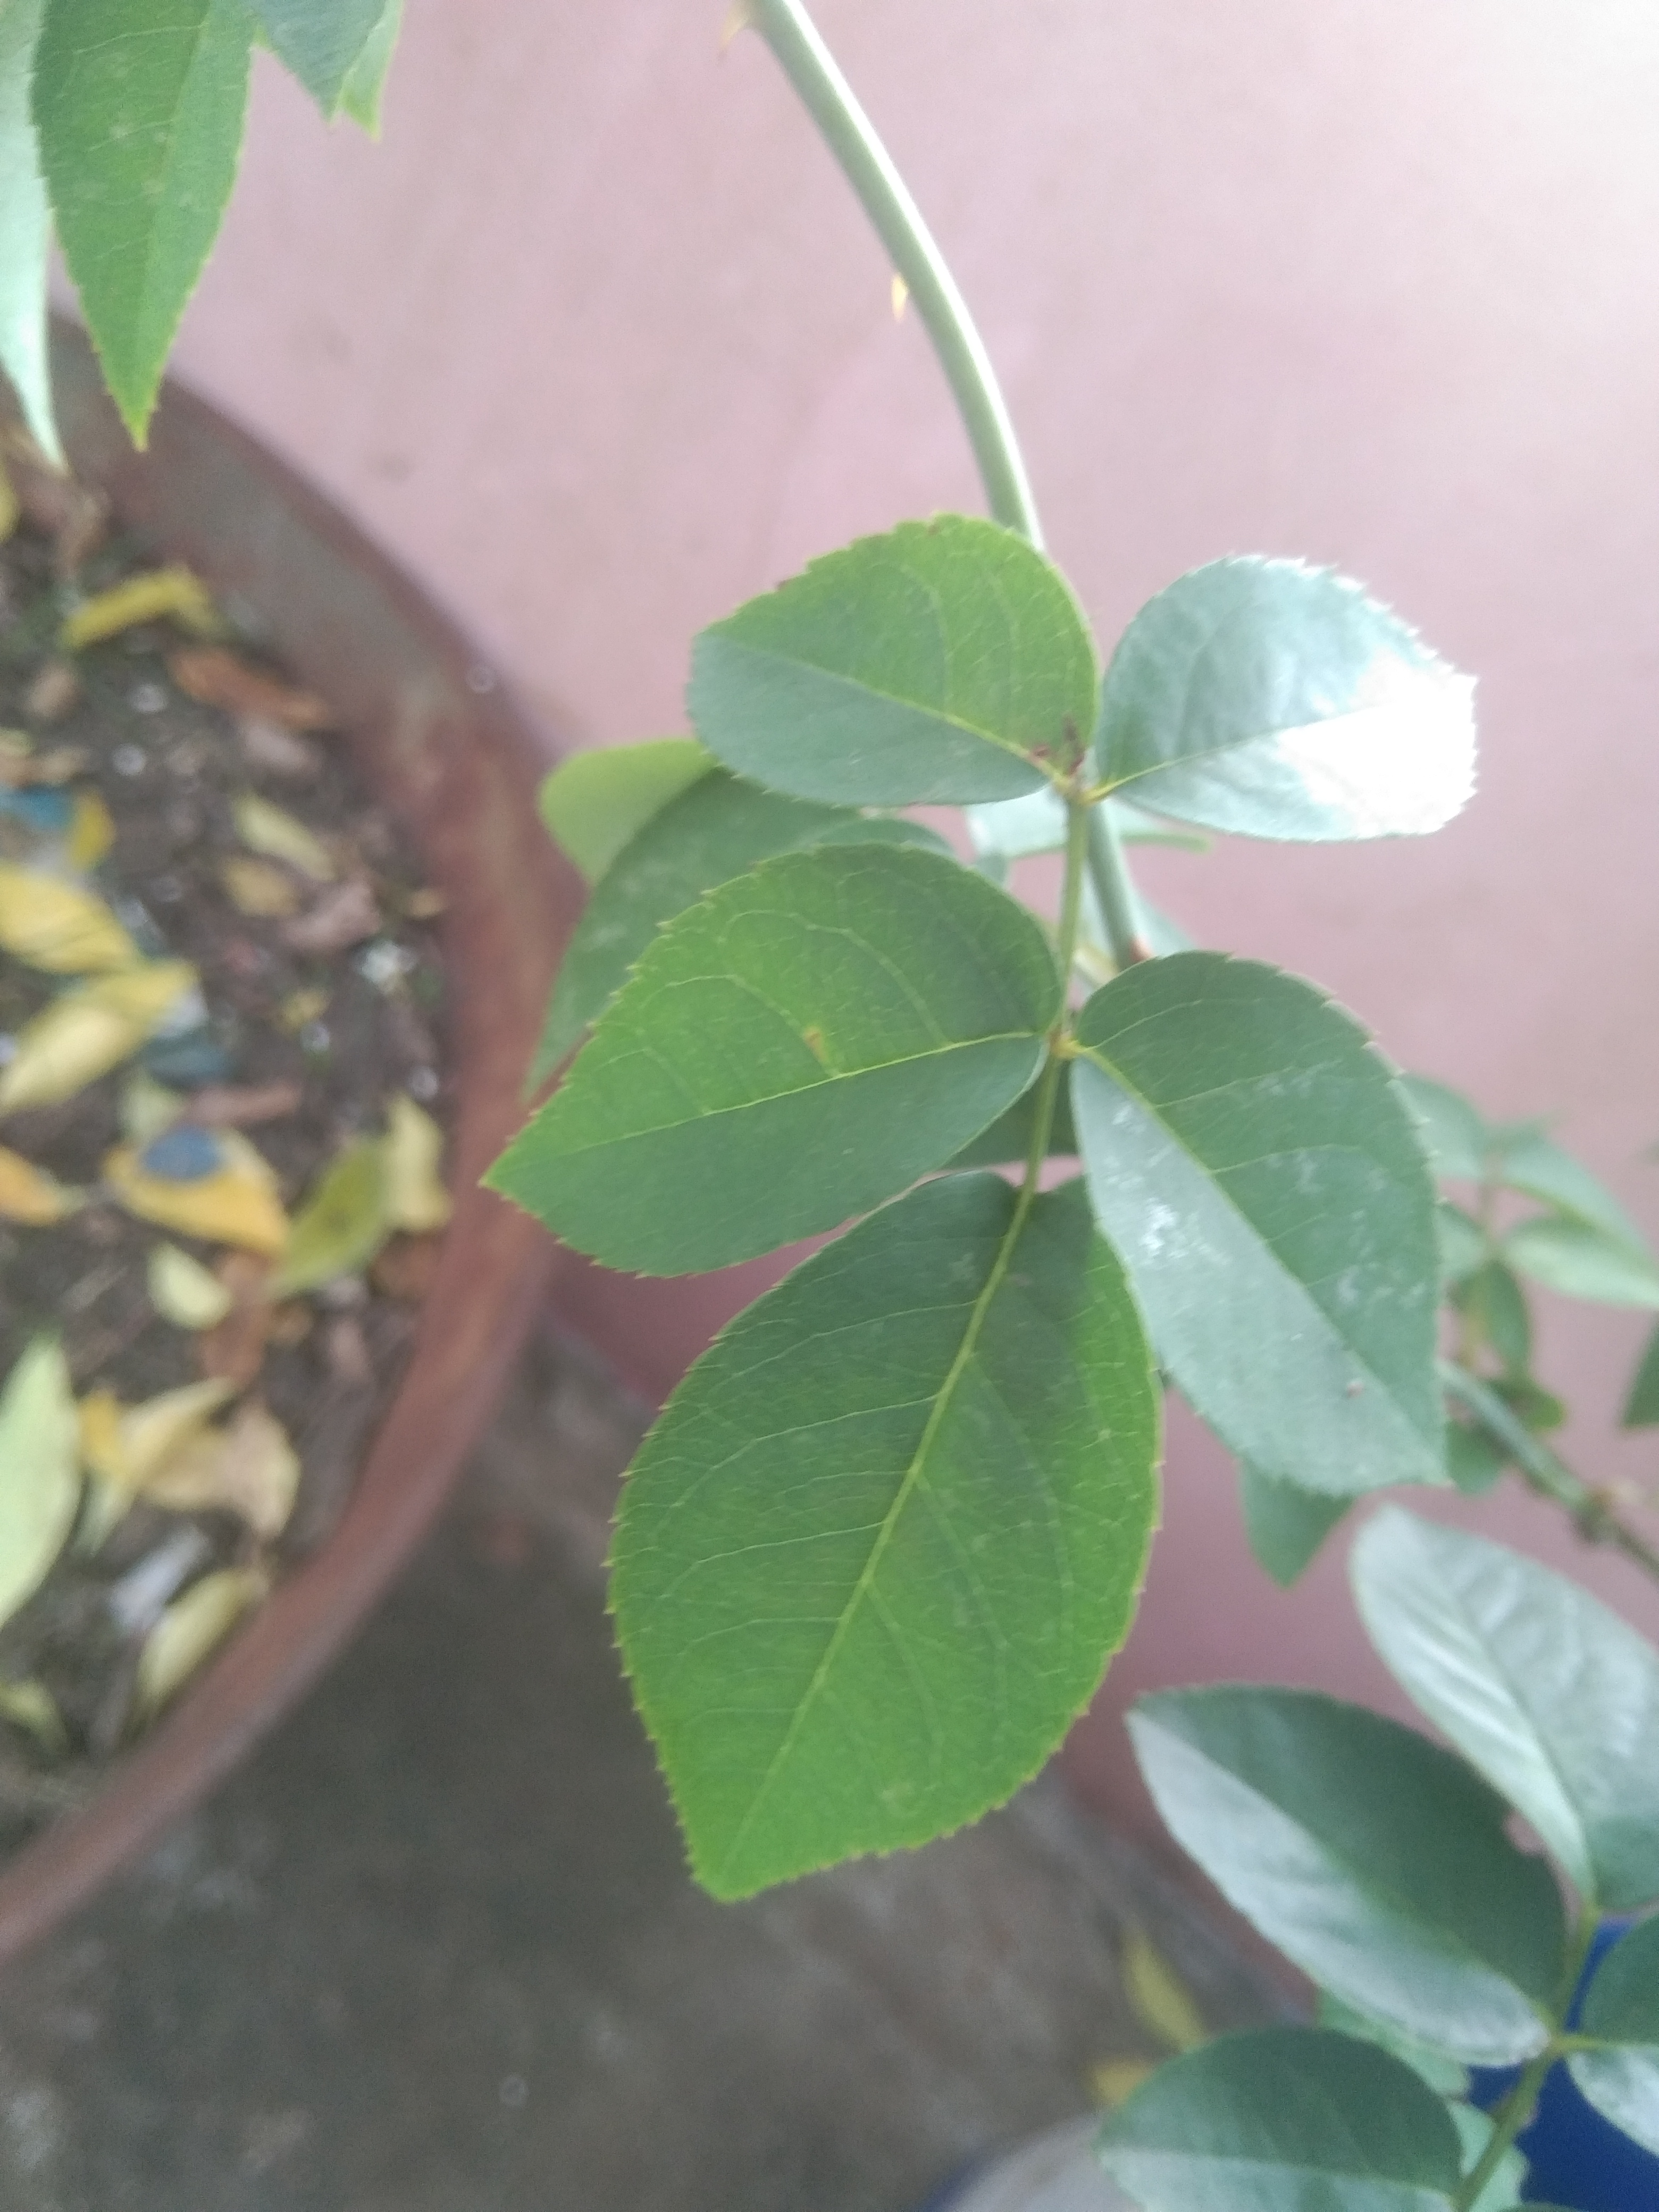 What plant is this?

rose
